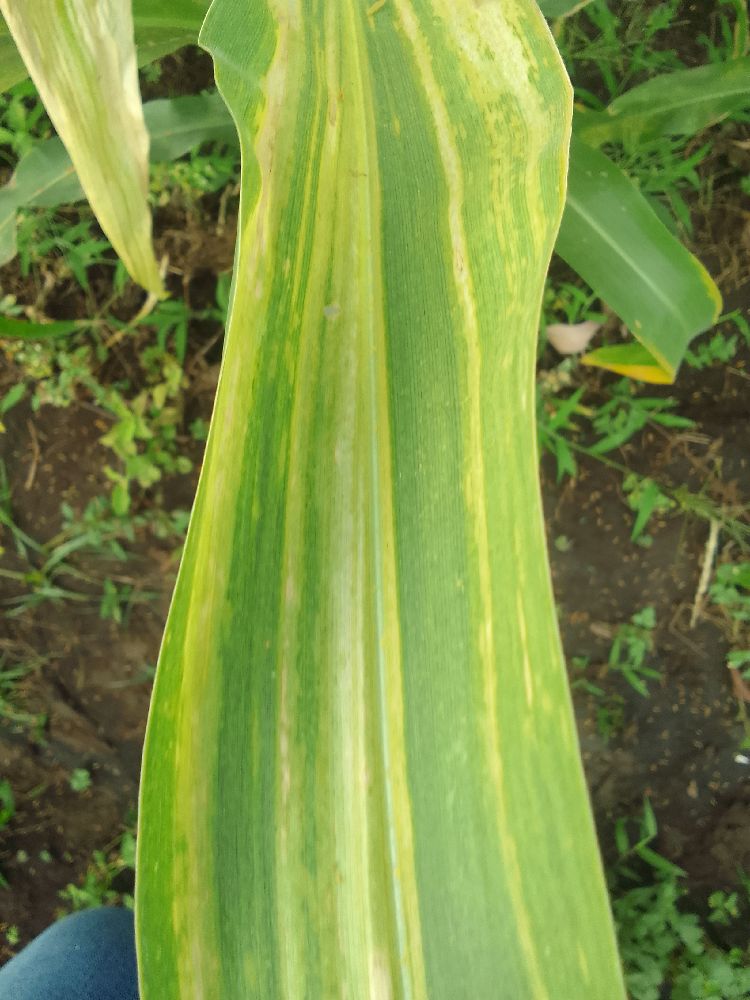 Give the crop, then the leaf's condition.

maize, maize lethal necrosis
